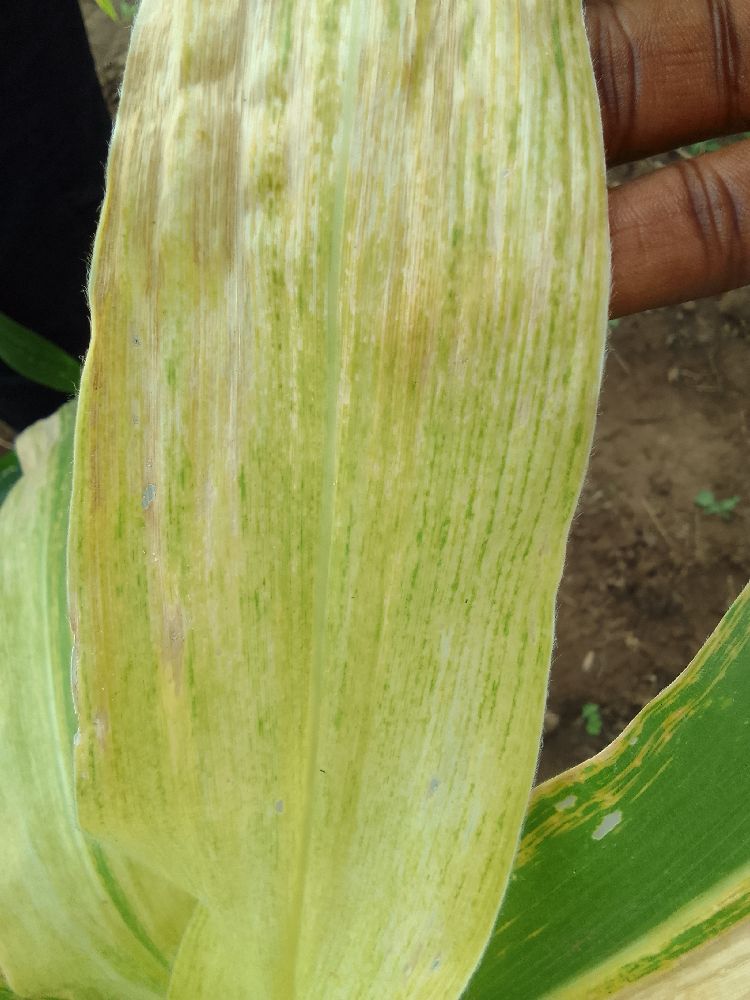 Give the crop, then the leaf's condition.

maize, maize lethal necrosis
